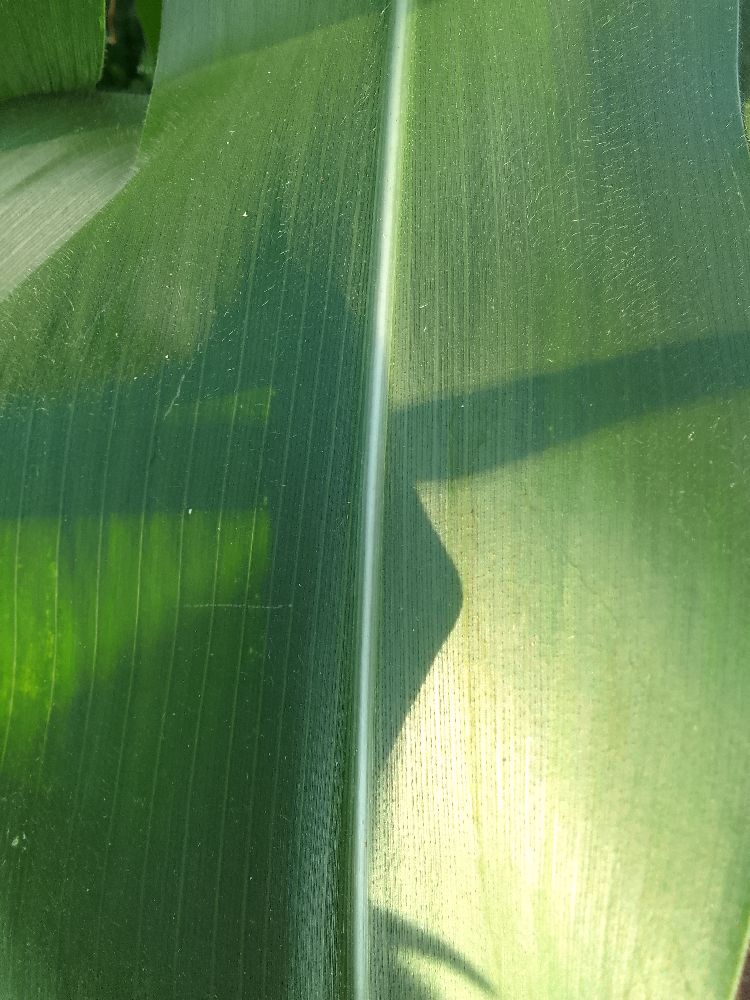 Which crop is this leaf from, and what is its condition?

maize, healthy
